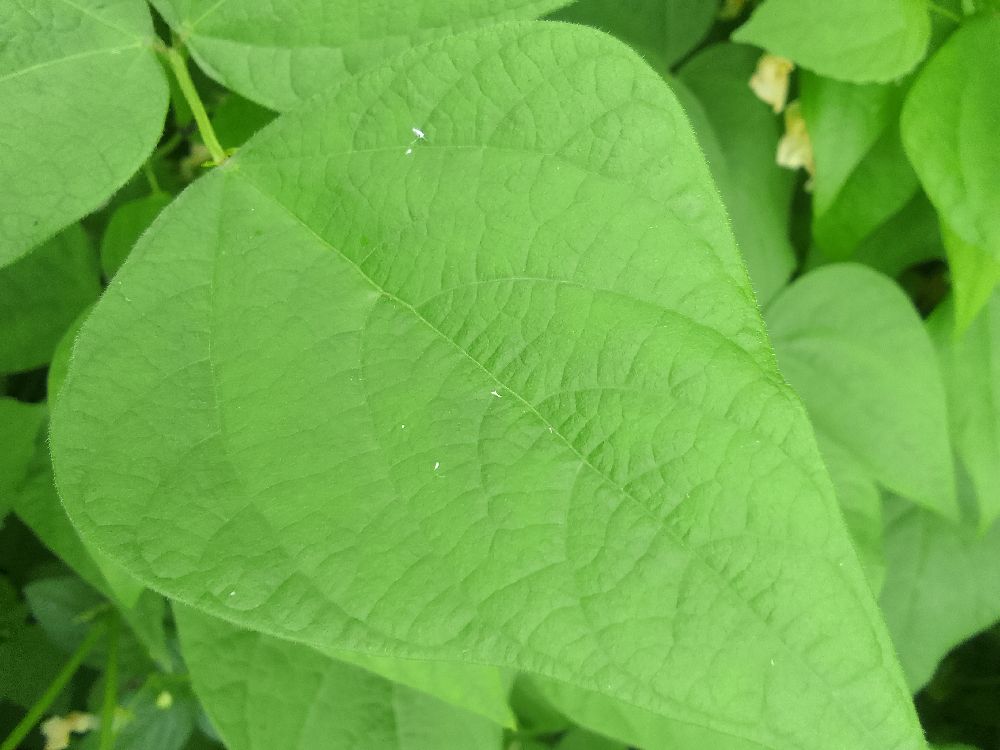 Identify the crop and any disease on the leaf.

common bean, healthy
